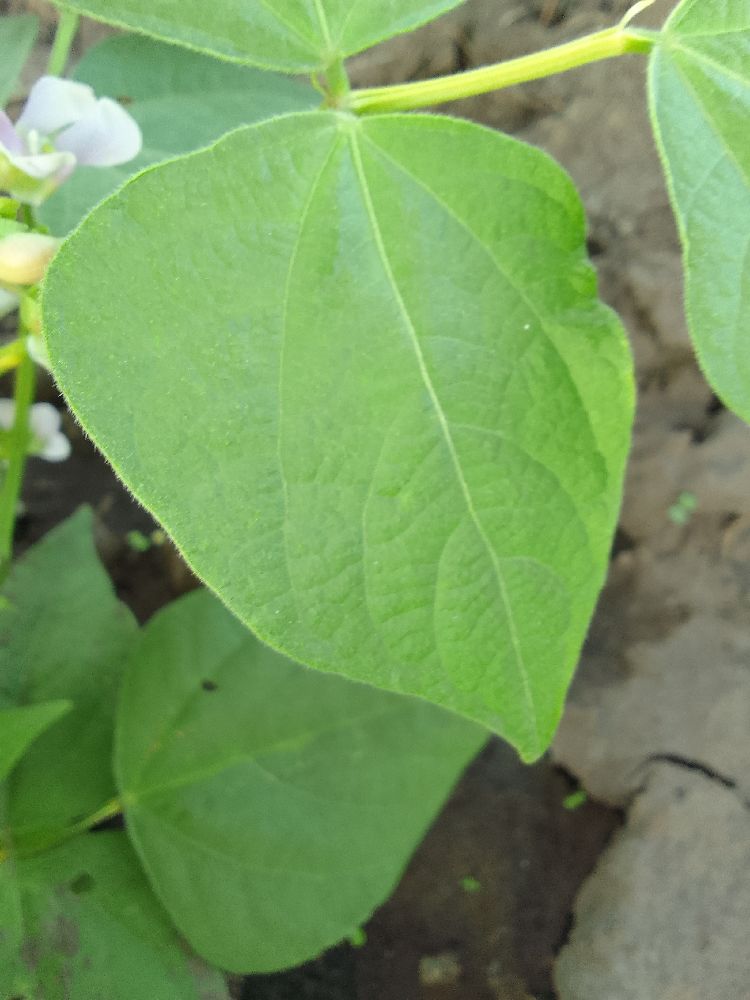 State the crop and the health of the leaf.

common bean, healthy
